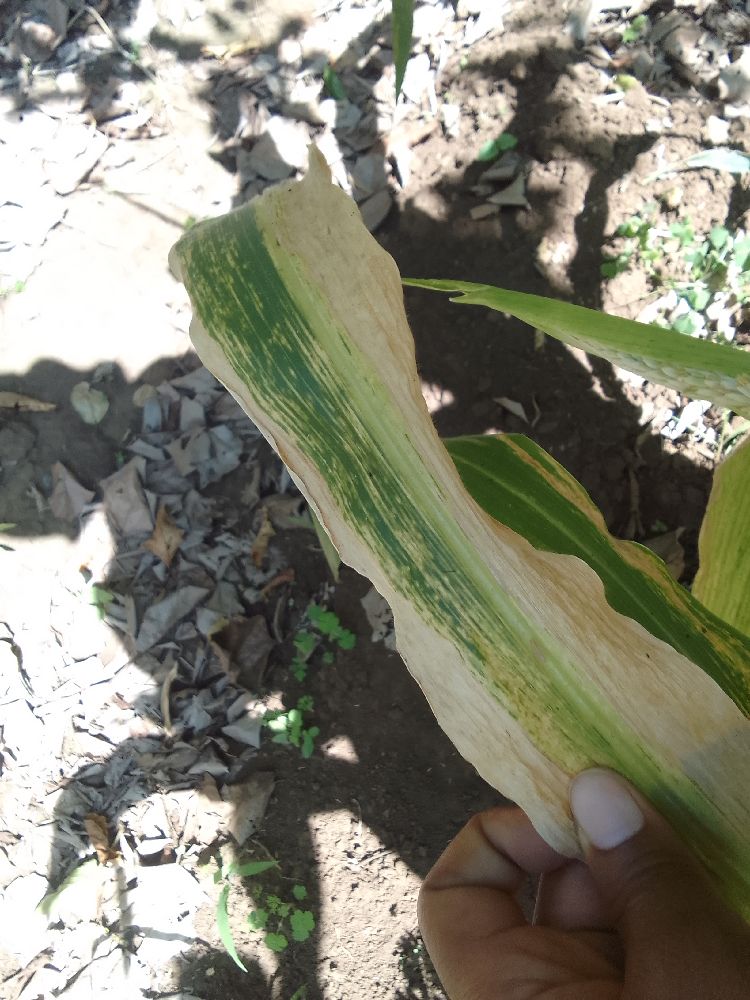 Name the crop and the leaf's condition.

maize, maize lethal necrosis
